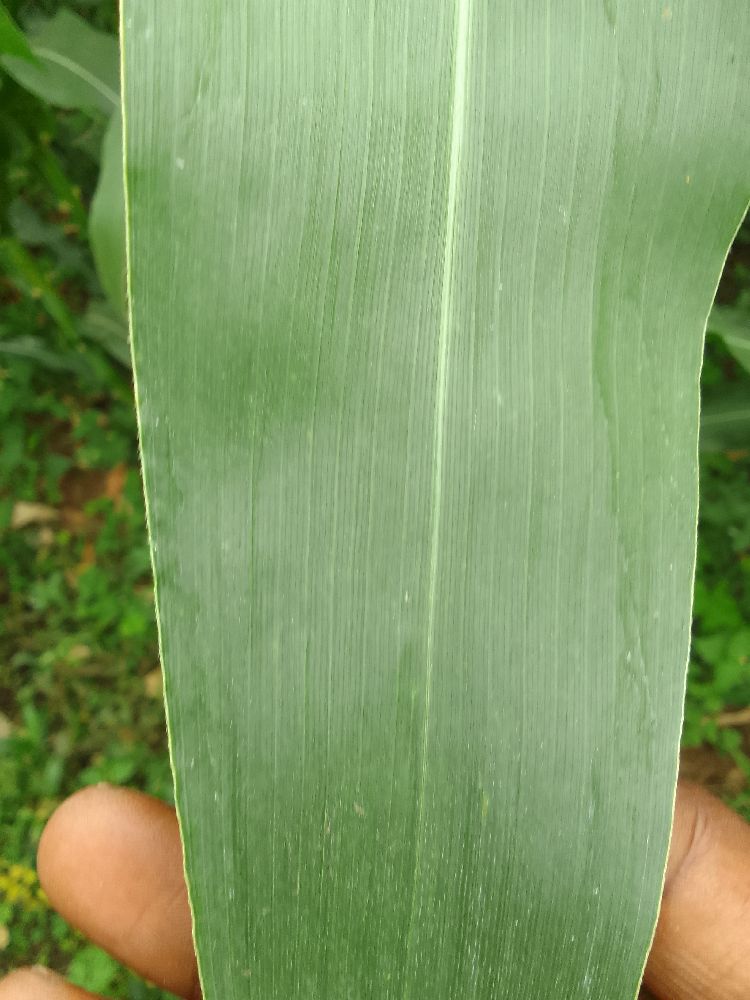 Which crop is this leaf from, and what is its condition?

maize, healthy
